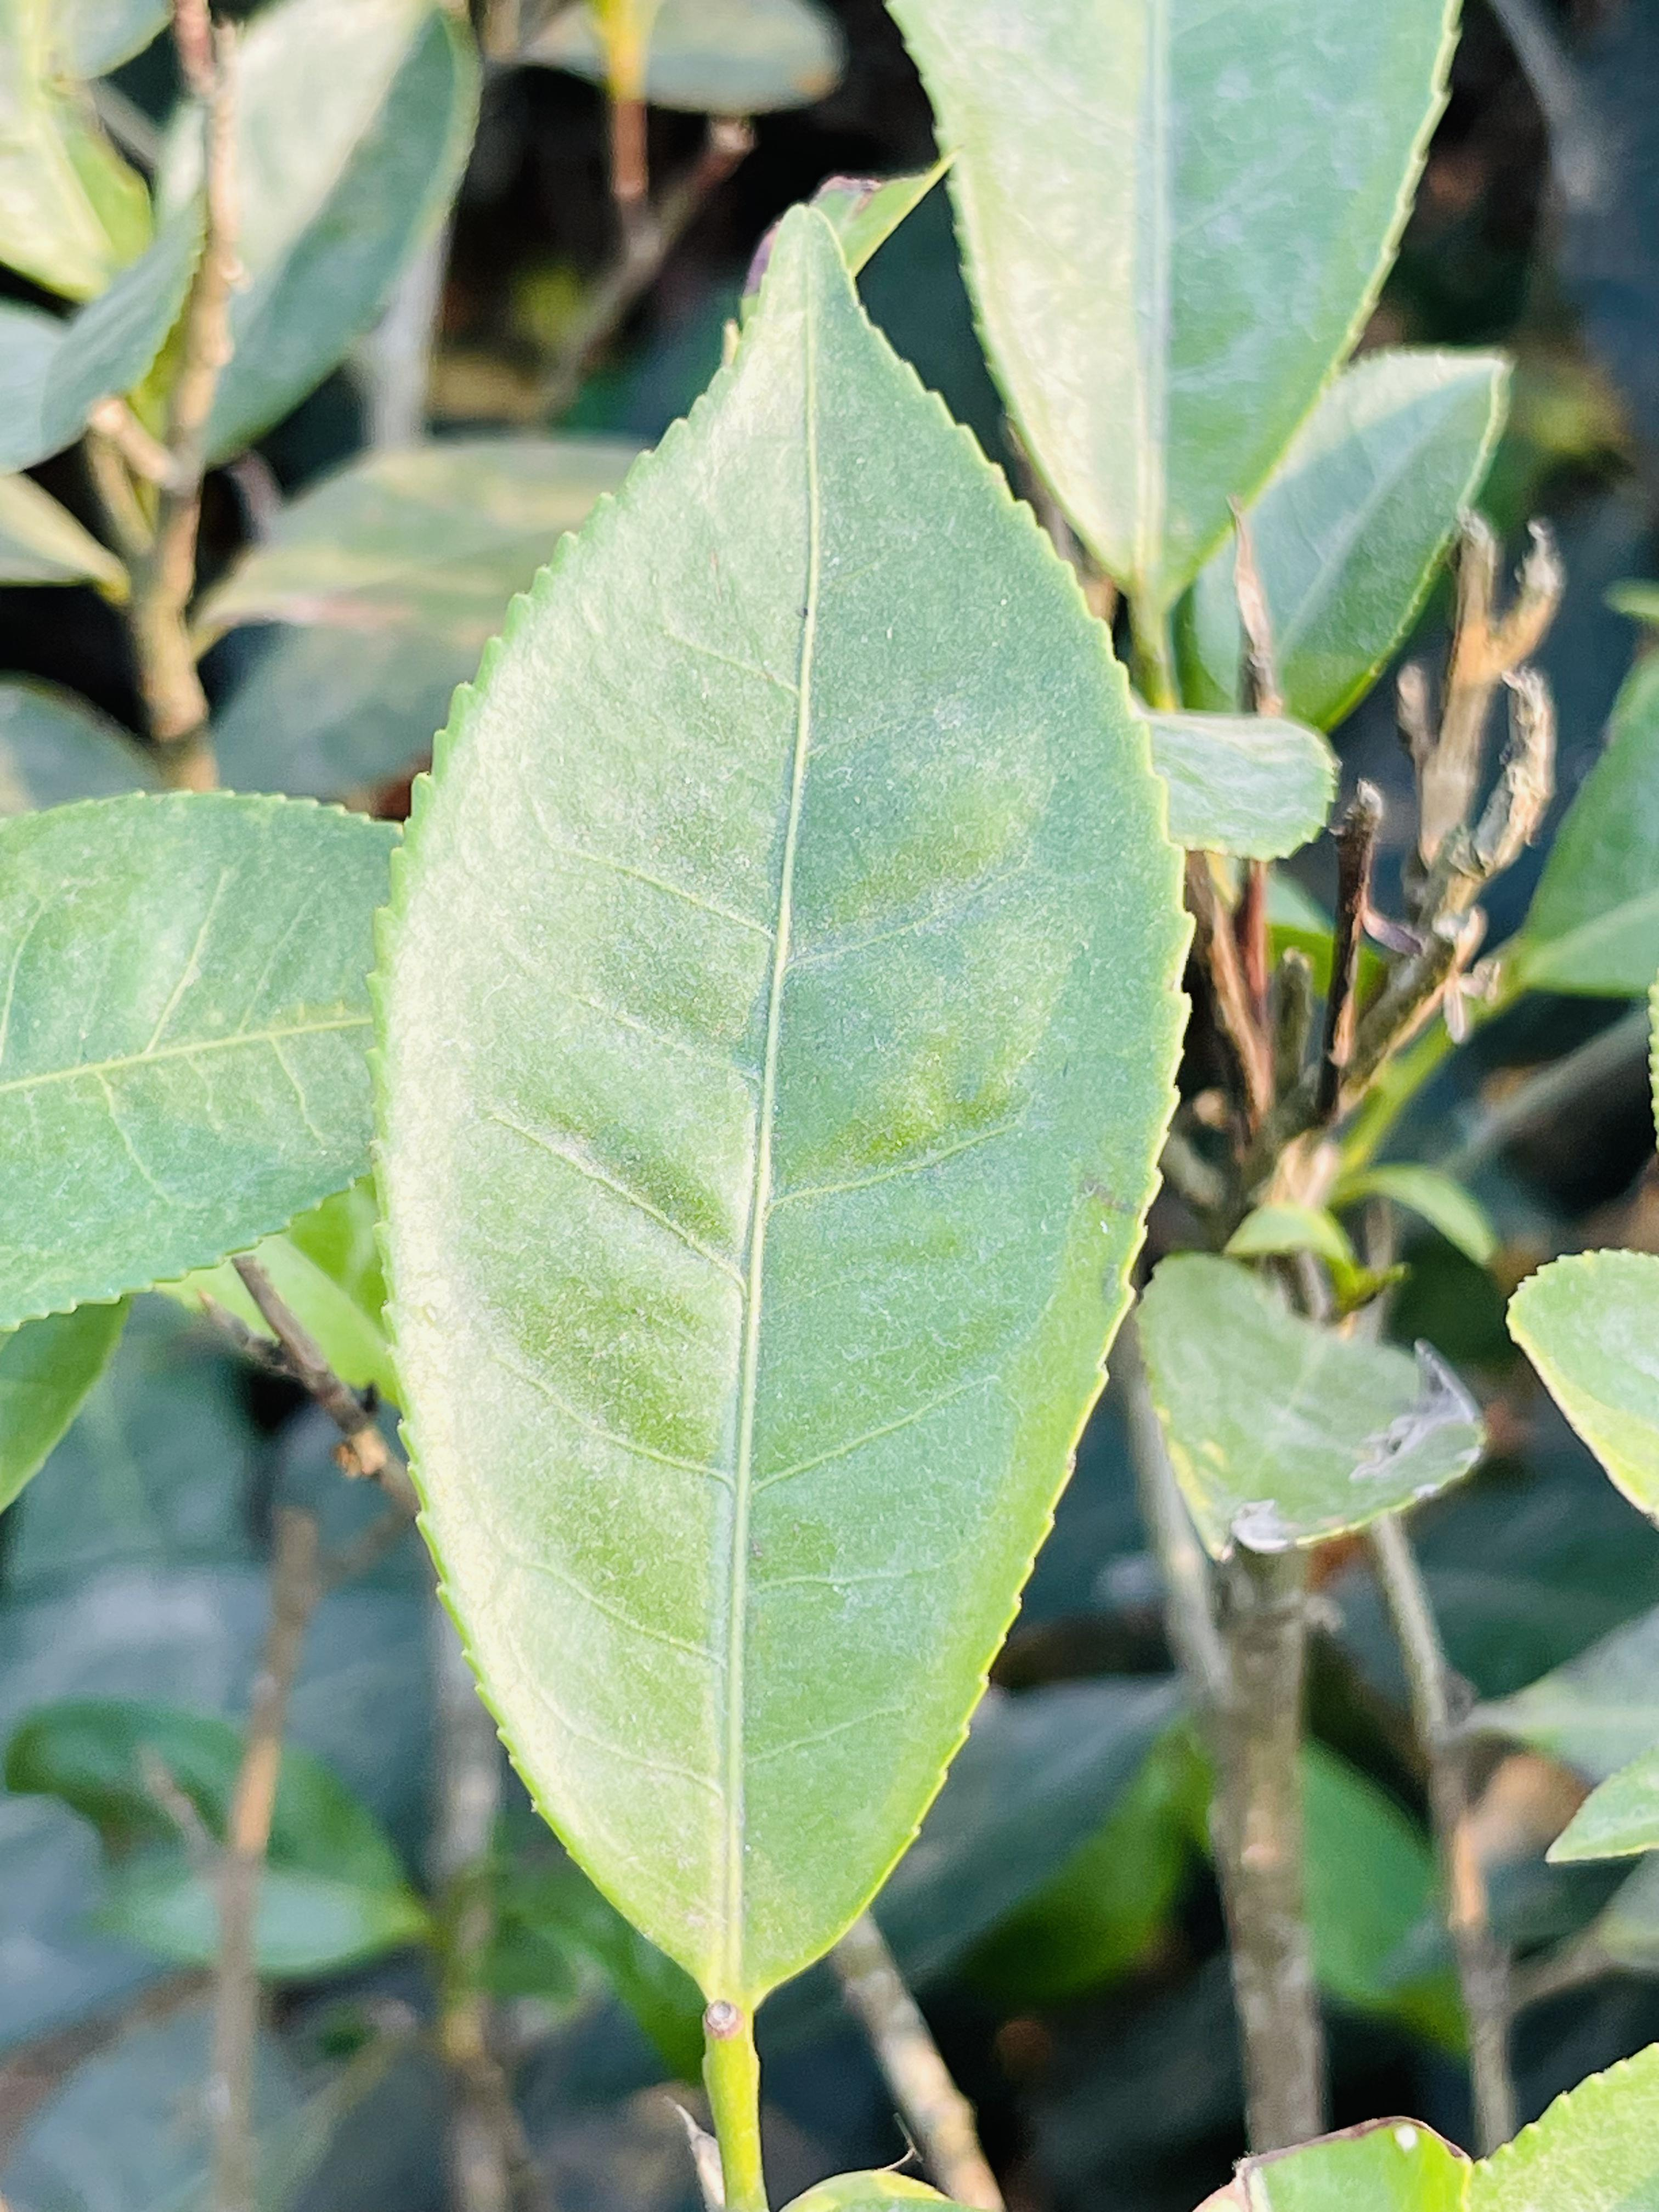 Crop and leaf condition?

tea, healthy leaf
